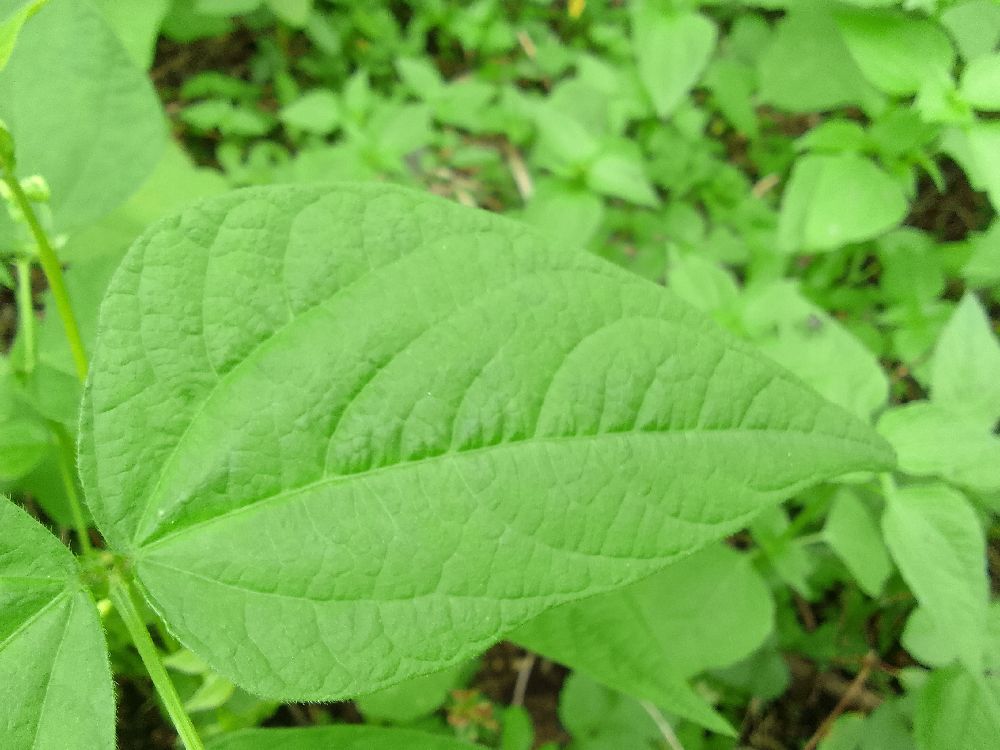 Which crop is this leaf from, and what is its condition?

common bean, healthy
